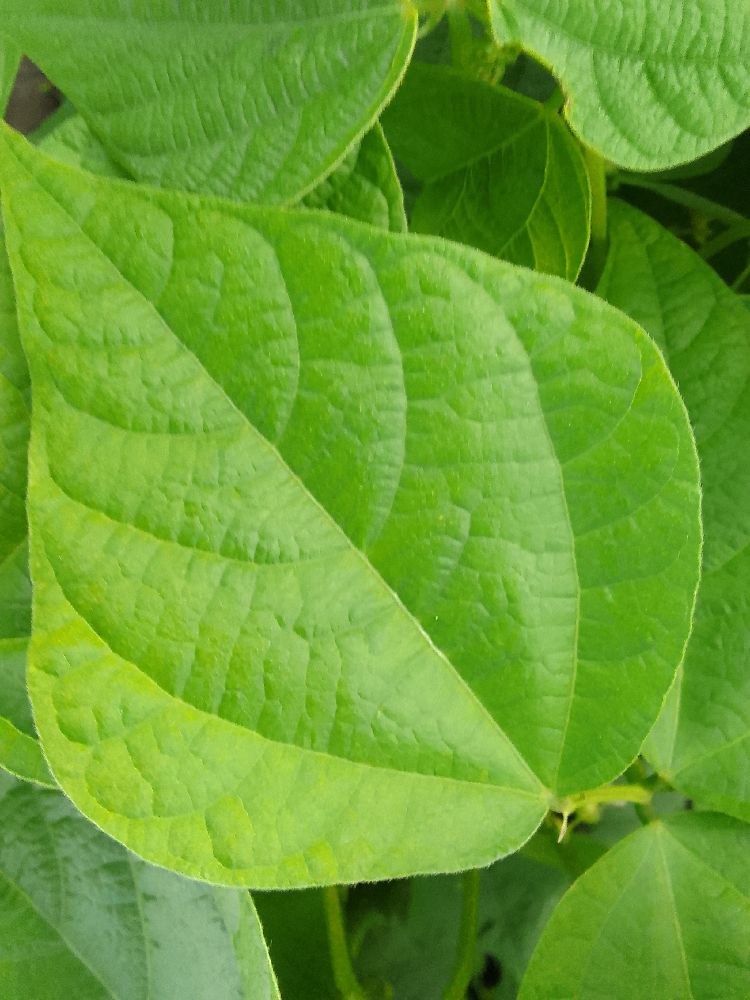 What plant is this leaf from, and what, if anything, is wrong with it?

common bean, healthy
